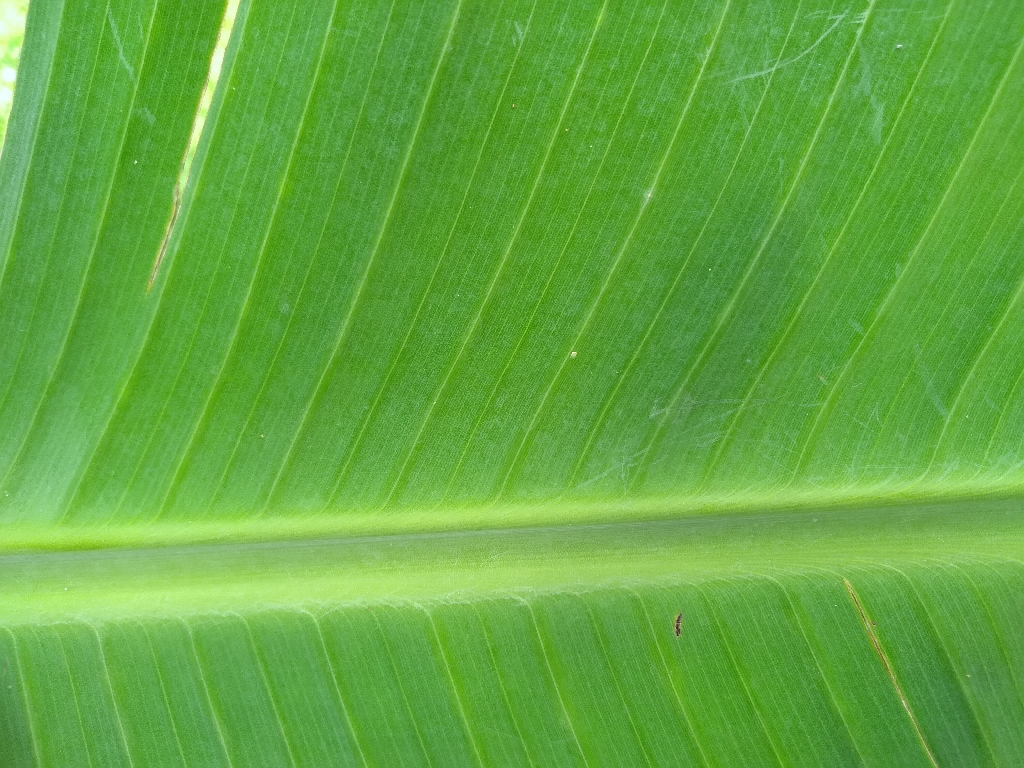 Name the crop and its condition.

banana, healthy
